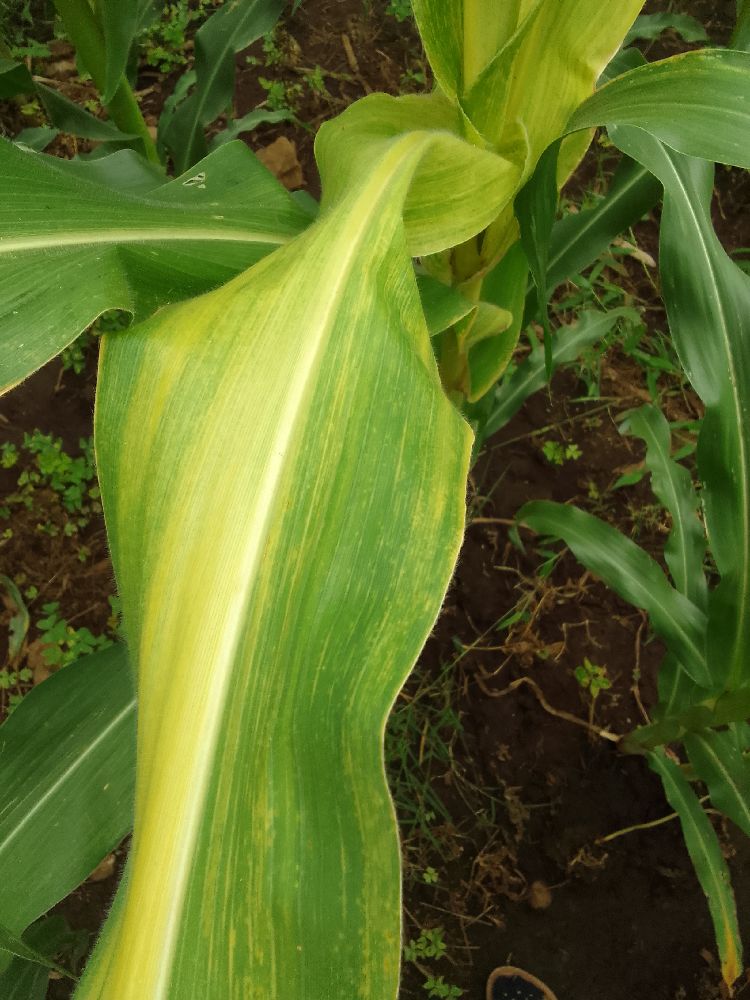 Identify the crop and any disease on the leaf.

maize, maize lethal necrosis
